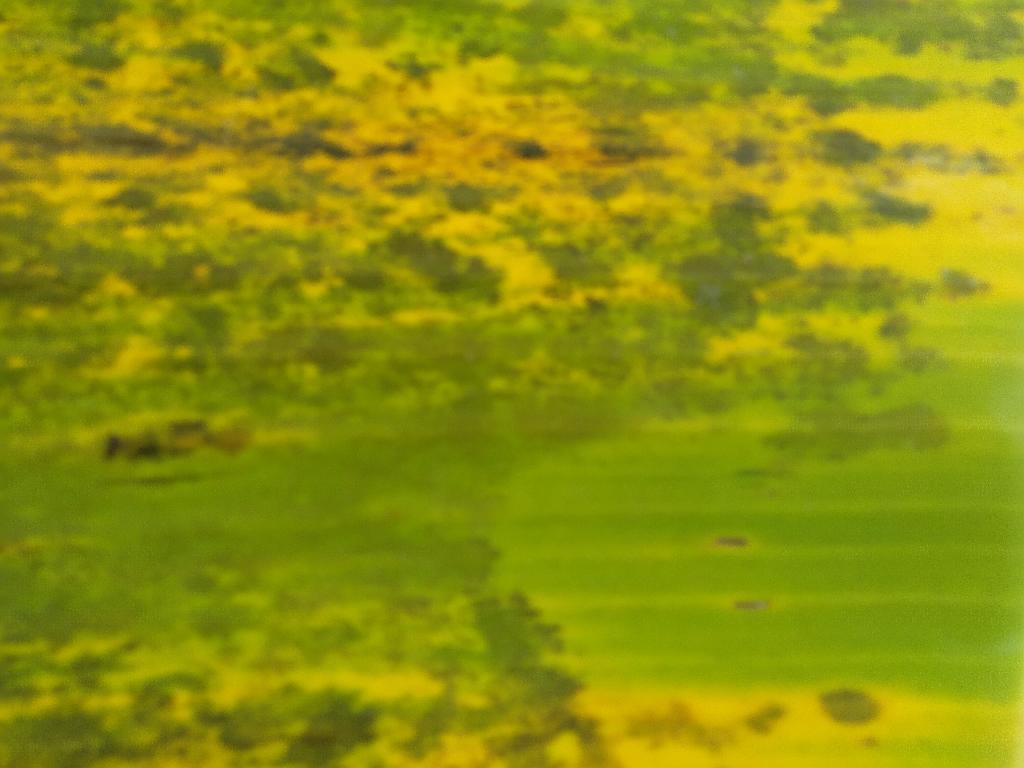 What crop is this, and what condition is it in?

banana, black sigatoka
